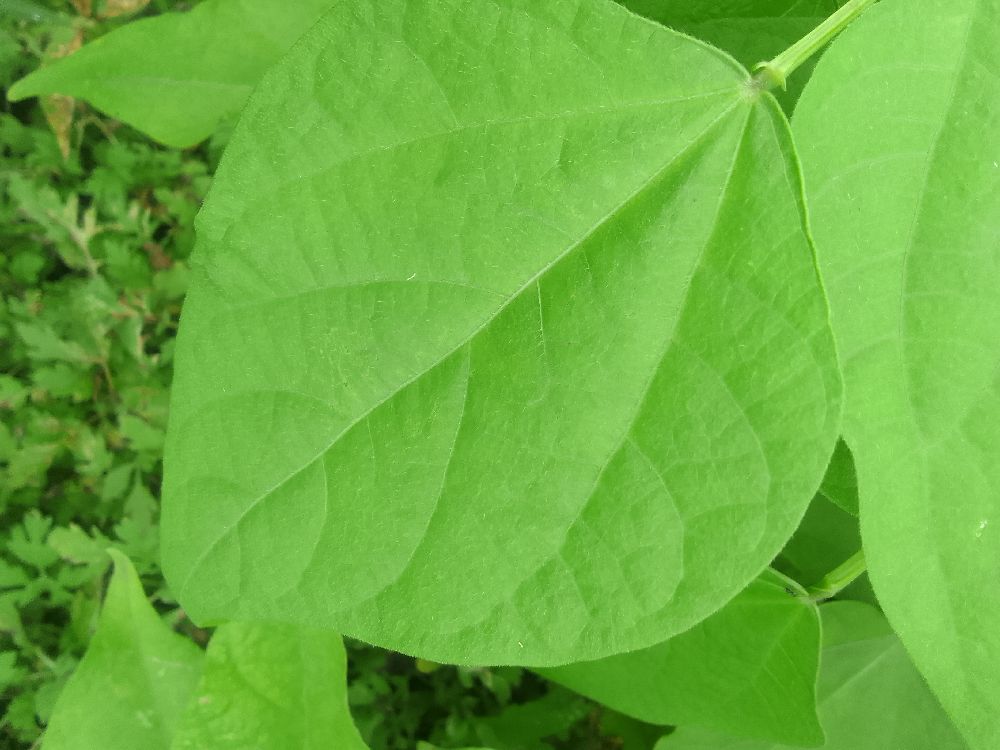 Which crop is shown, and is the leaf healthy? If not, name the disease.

common bean, healthy
